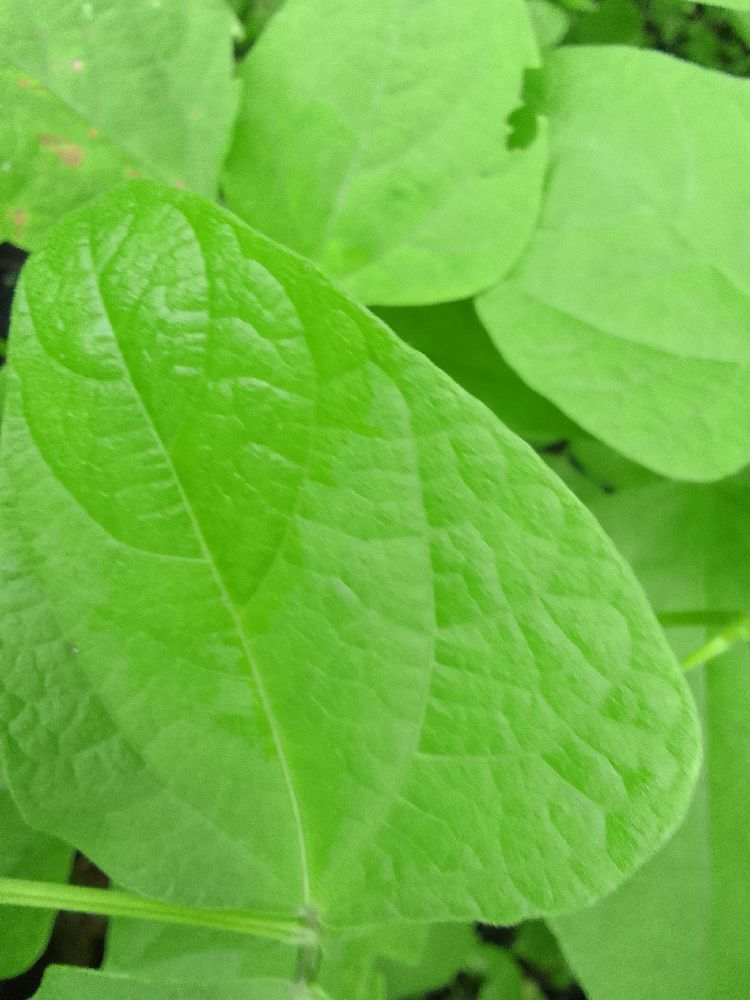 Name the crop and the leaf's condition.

common bean, healthy
